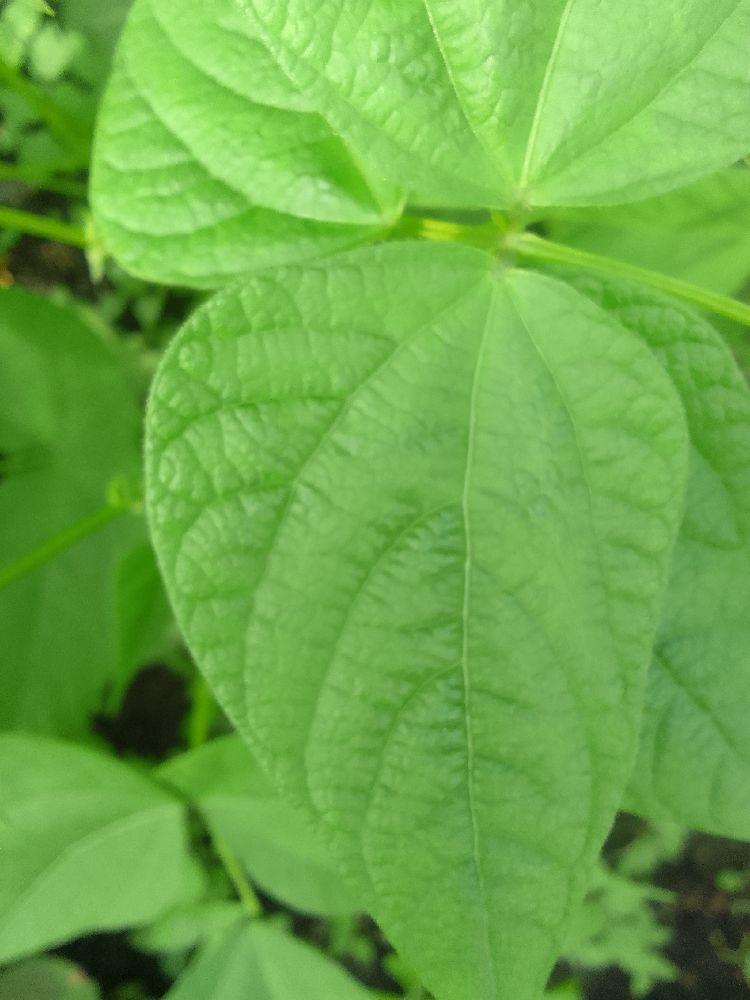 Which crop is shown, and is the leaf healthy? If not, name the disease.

common bean, healthy
